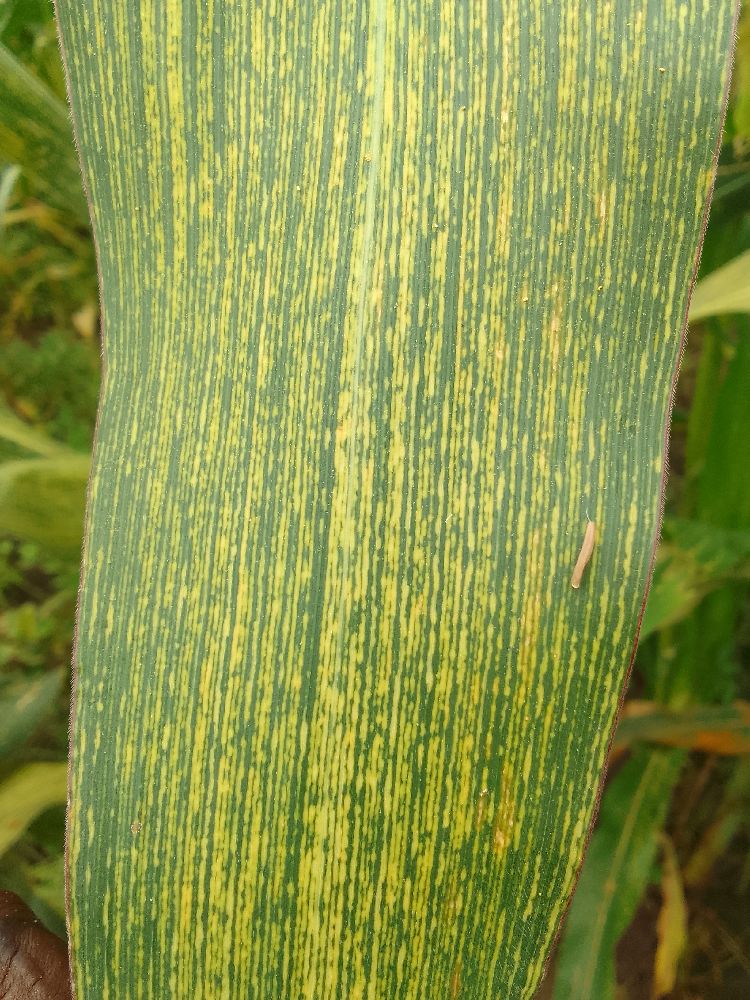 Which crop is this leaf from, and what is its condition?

maize, maize streak virus
